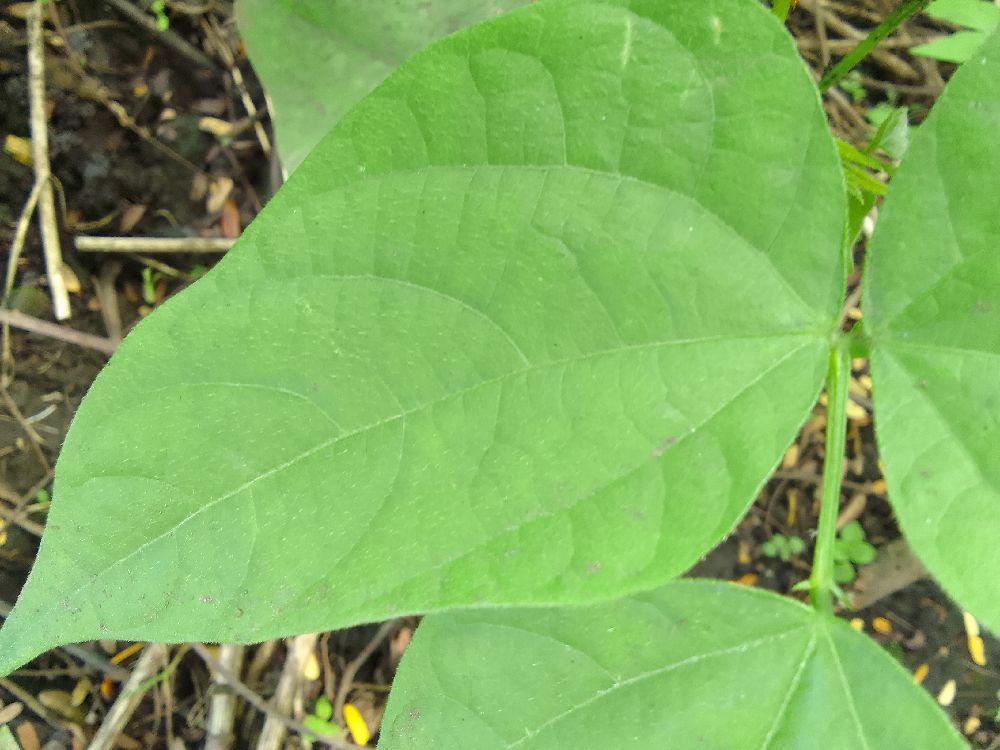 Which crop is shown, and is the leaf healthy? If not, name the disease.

common bean, healthy
